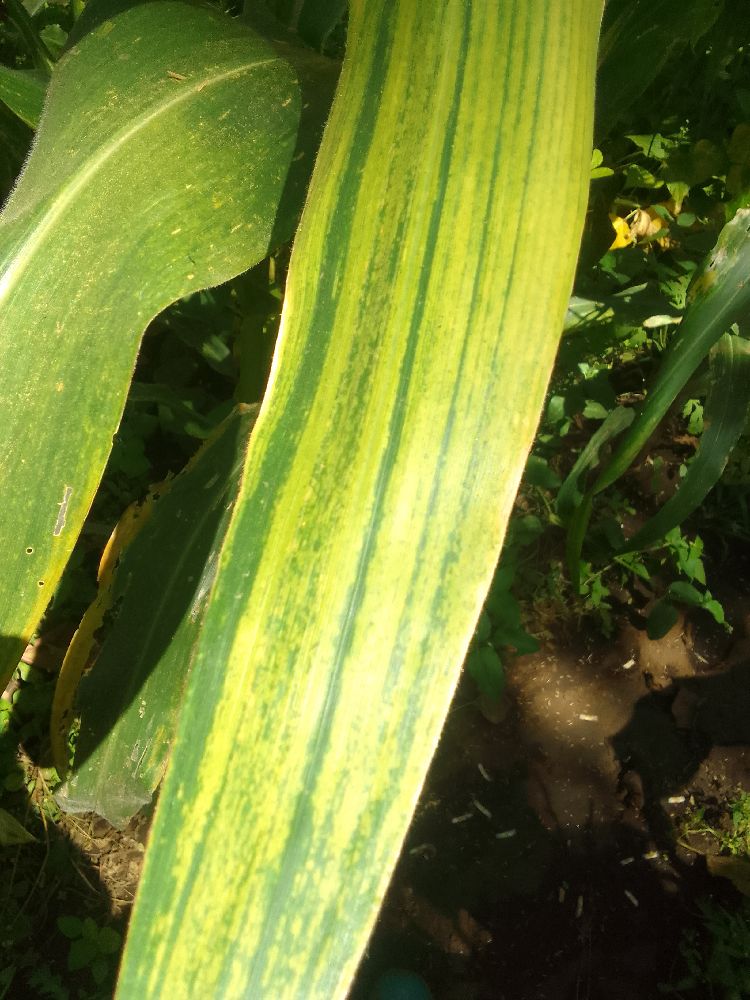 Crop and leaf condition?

maize, maize lethal necrosis
